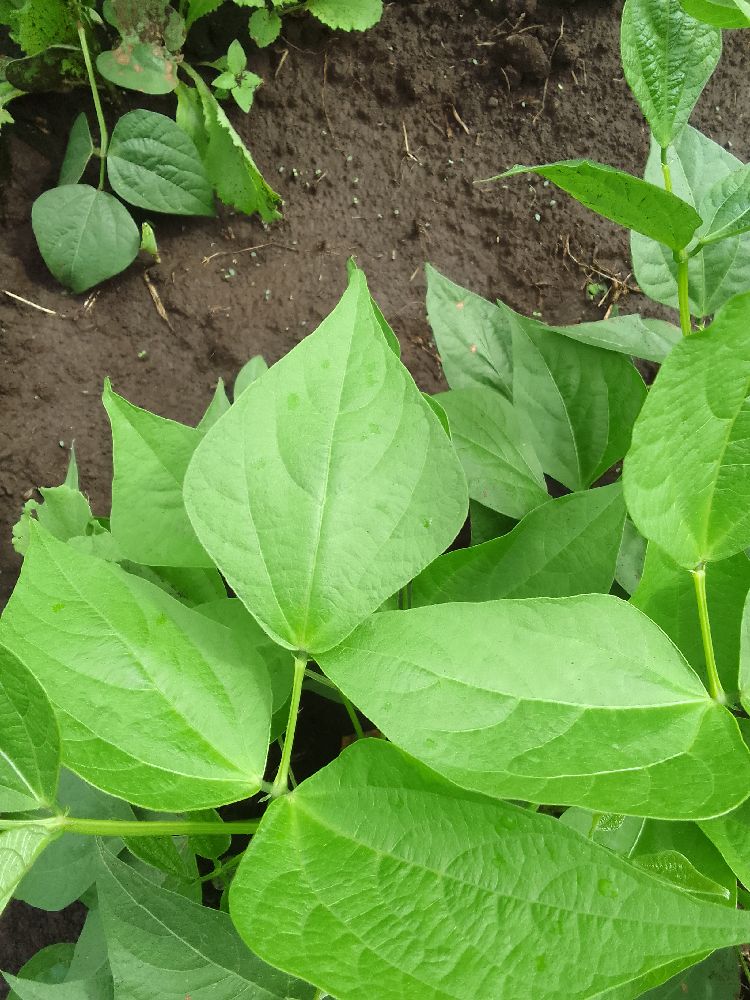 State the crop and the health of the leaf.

common bean, healthy
